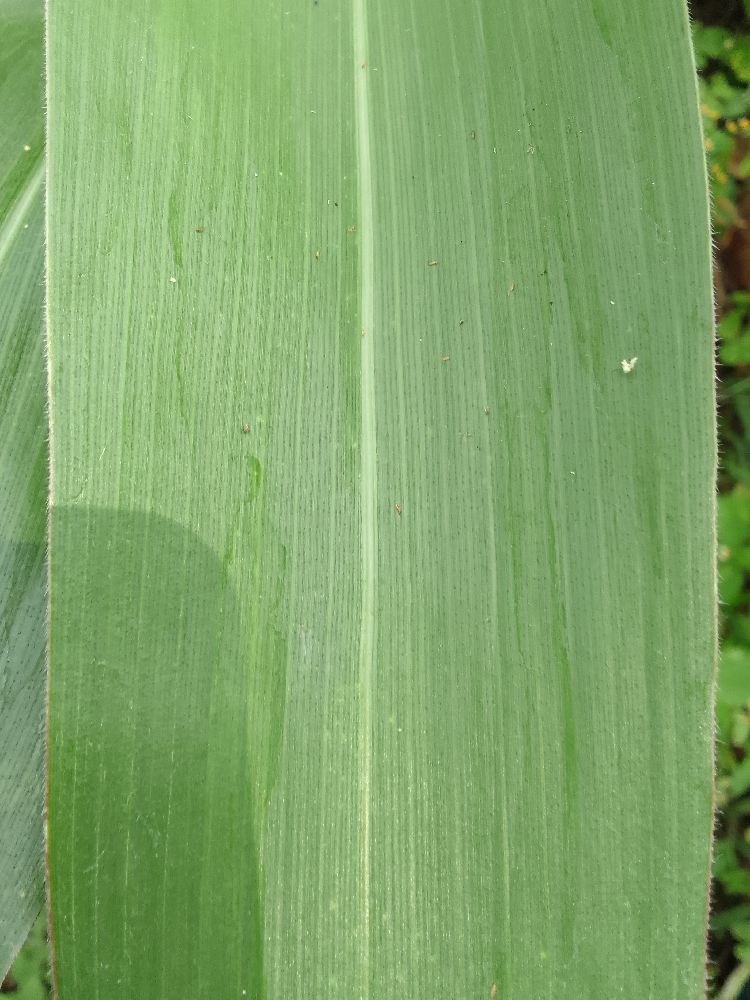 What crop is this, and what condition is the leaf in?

maize, healthy
